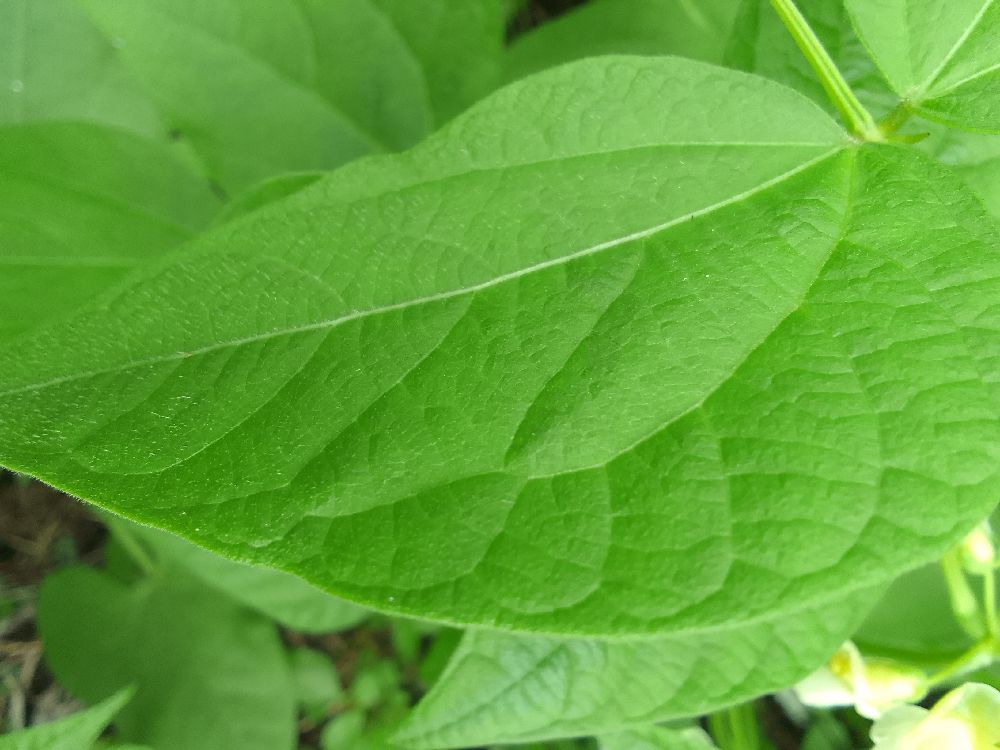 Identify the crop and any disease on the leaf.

common bean, healthy
